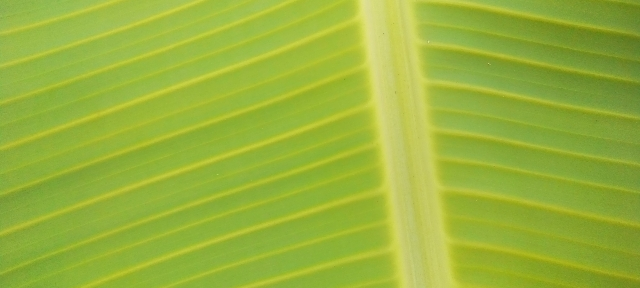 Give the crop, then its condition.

banana, healthy
